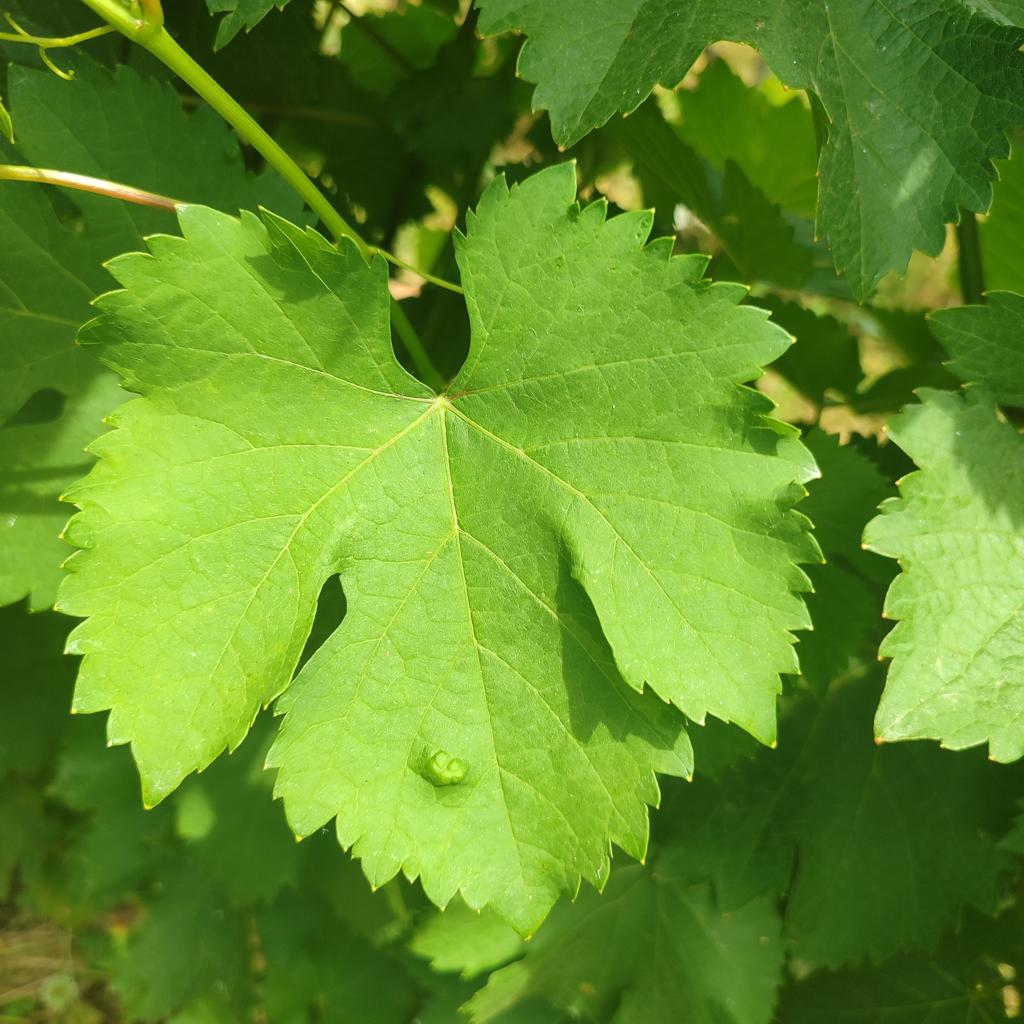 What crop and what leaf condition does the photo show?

grapevine, erineum mite
